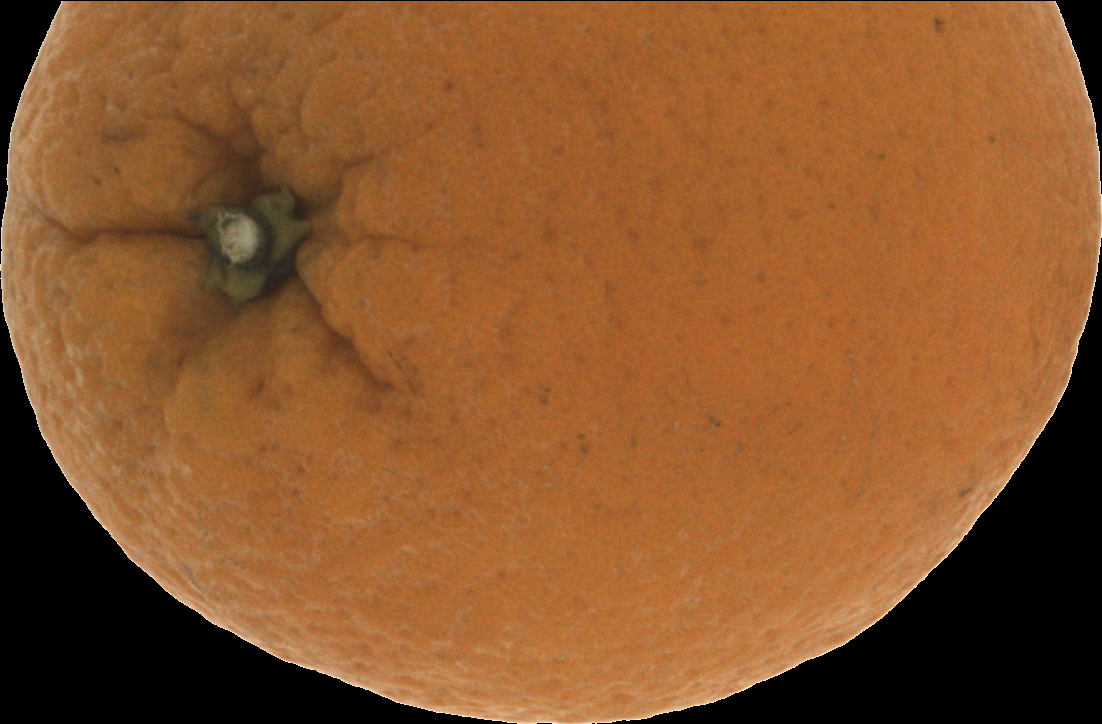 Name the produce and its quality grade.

orange, bad
